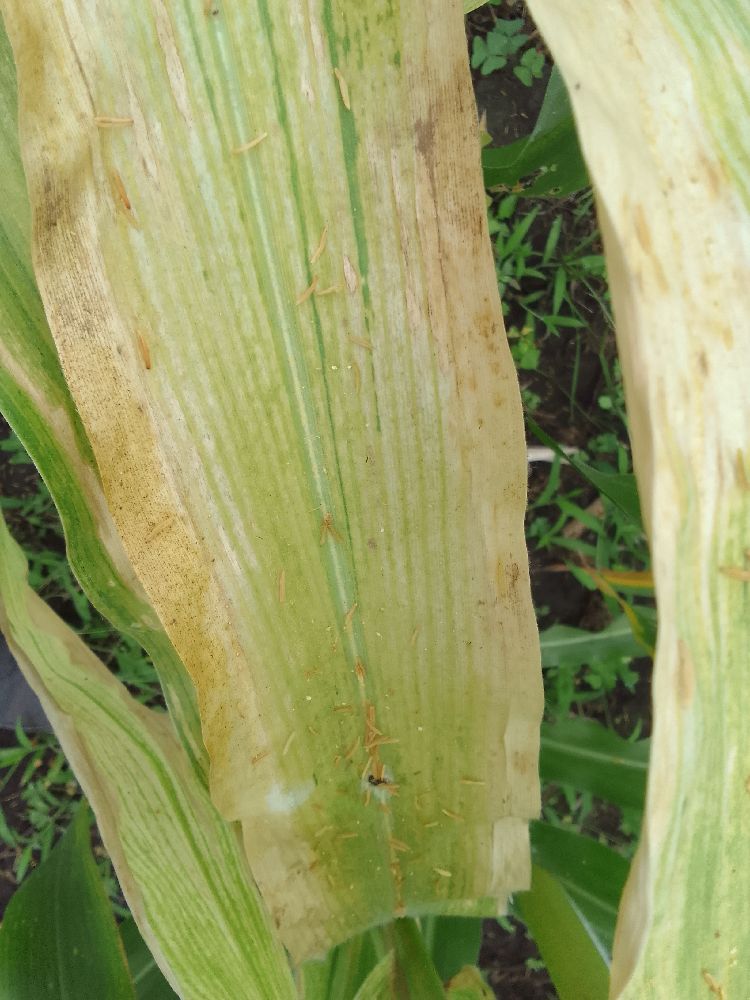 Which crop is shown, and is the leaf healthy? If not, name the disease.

maize, maize lethal necrosis
